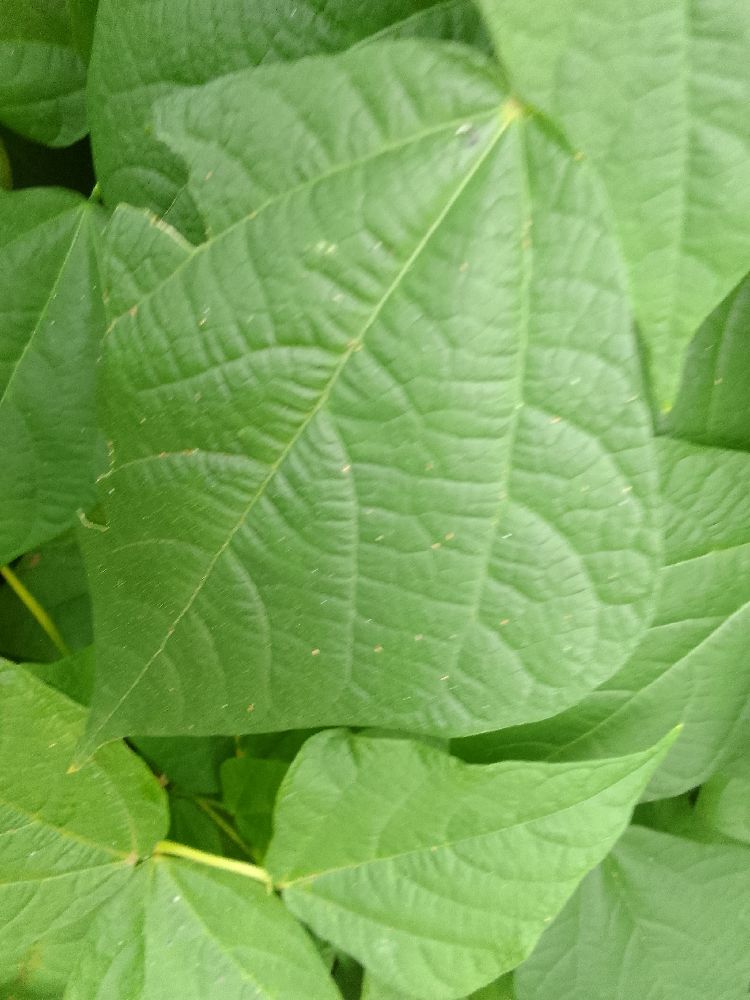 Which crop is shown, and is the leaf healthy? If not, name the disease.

common bean, healthy
